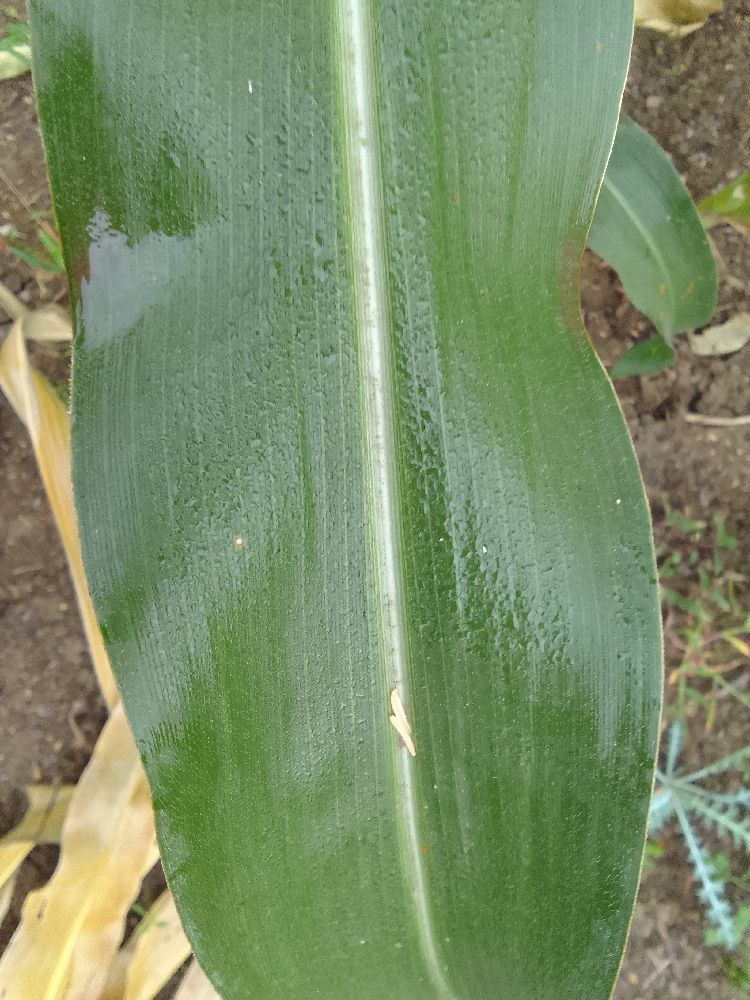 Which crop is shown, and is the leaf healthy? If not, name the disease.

maize, healthy
